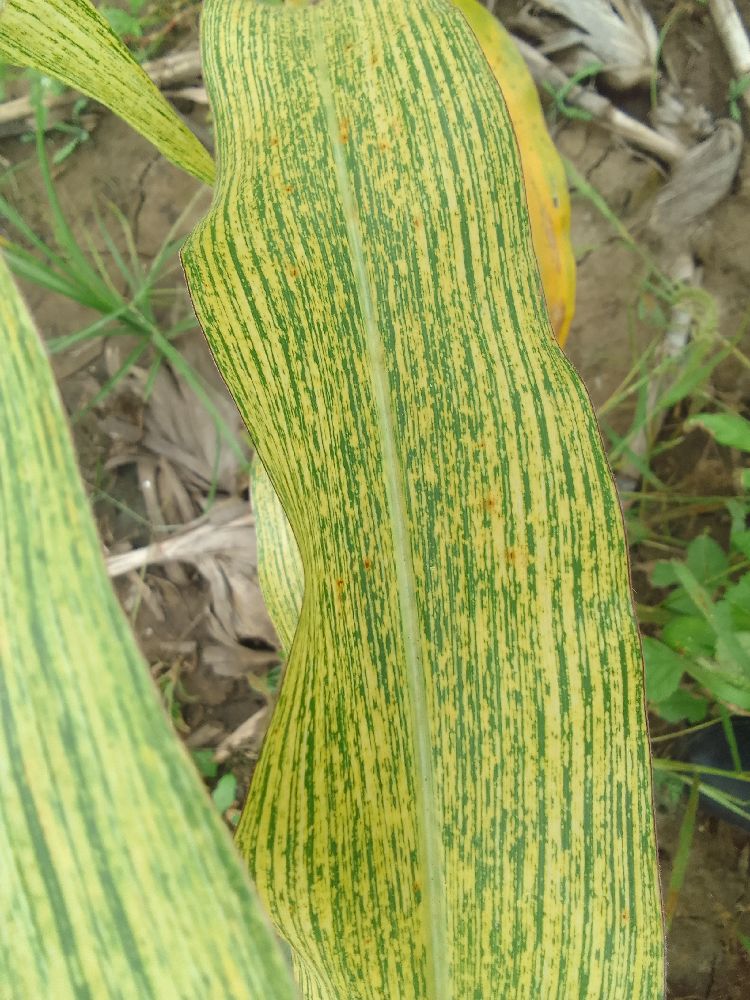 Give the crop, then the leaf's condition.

maize, maize streak virus
